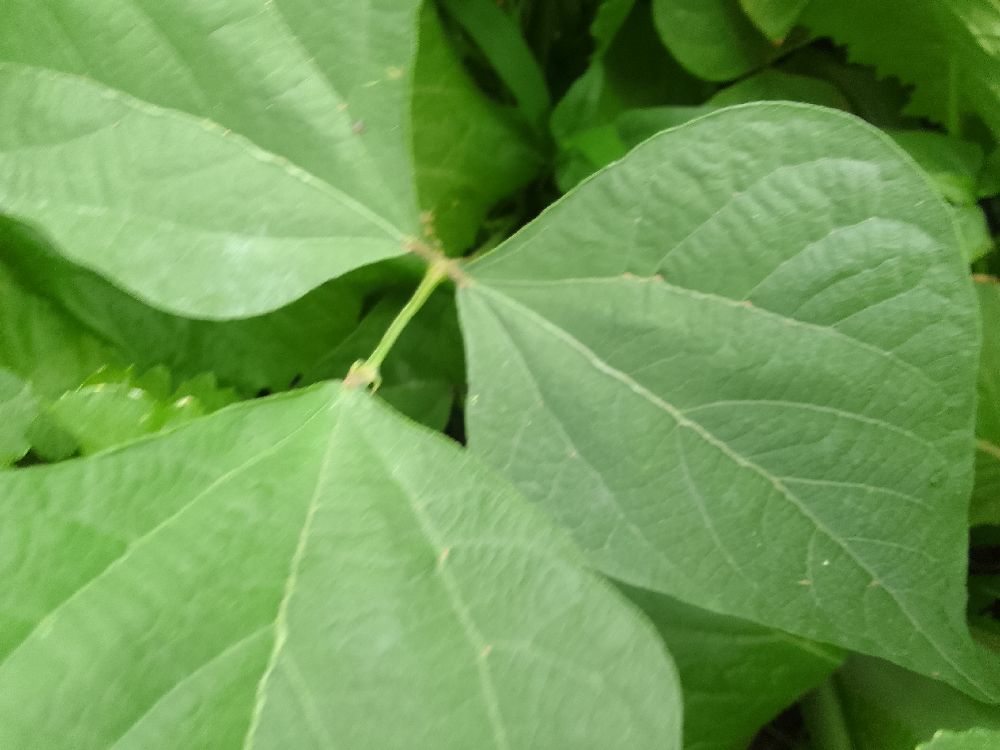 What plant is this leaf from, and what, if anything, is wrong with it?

common bean, healthy
